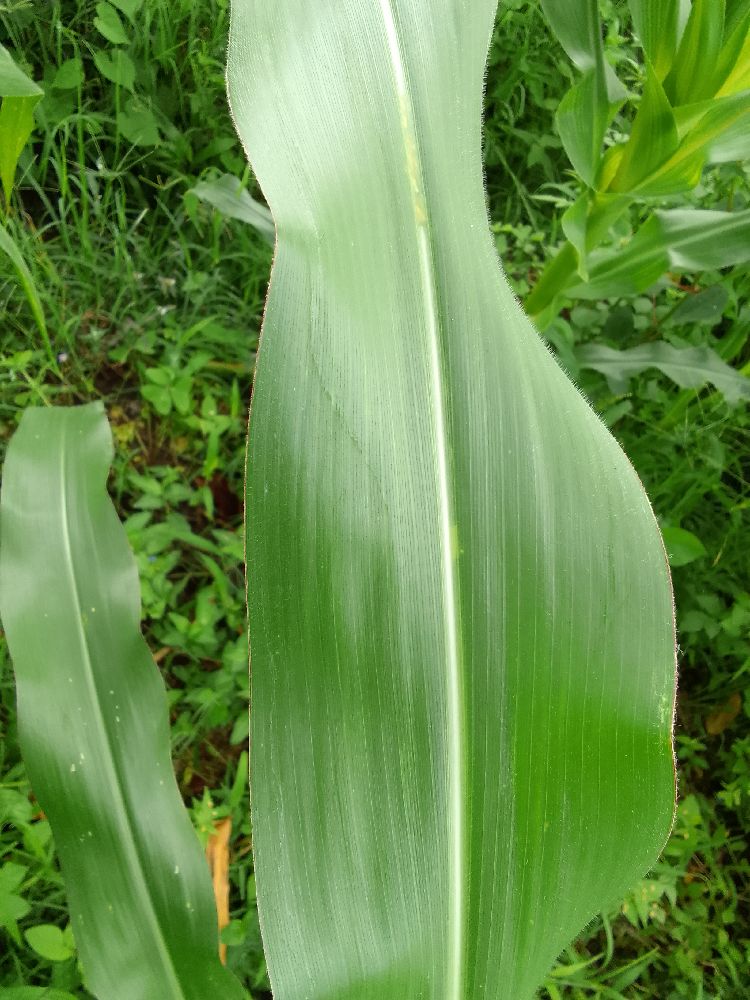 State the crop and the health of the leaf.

maize, healthy
